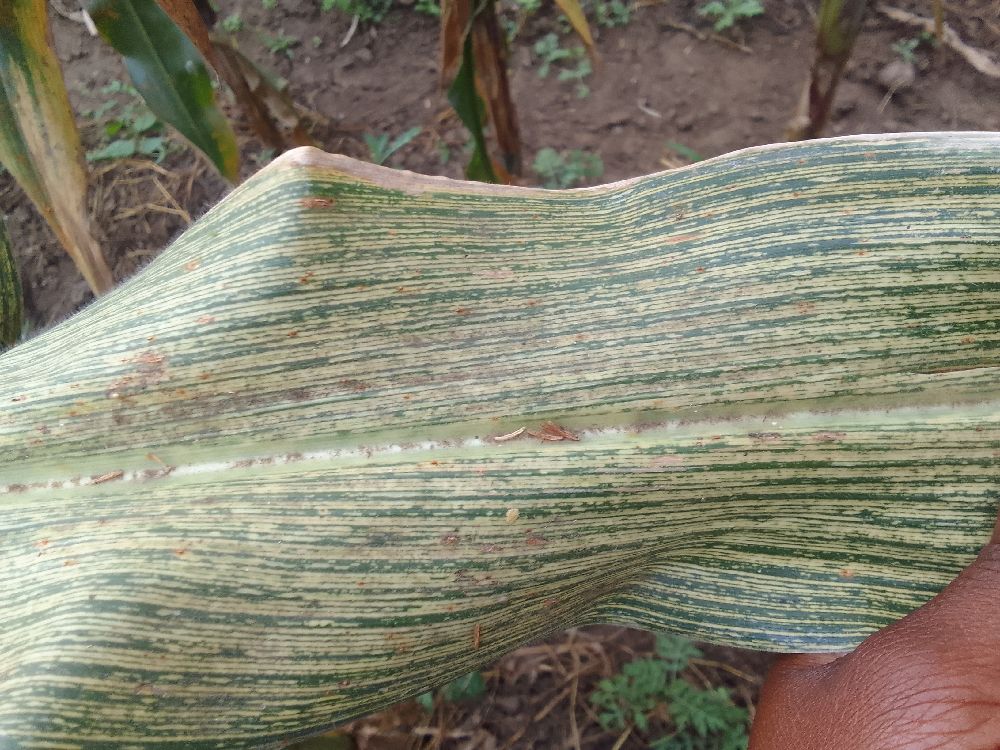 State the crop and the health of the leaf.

maize, maize streak virus
